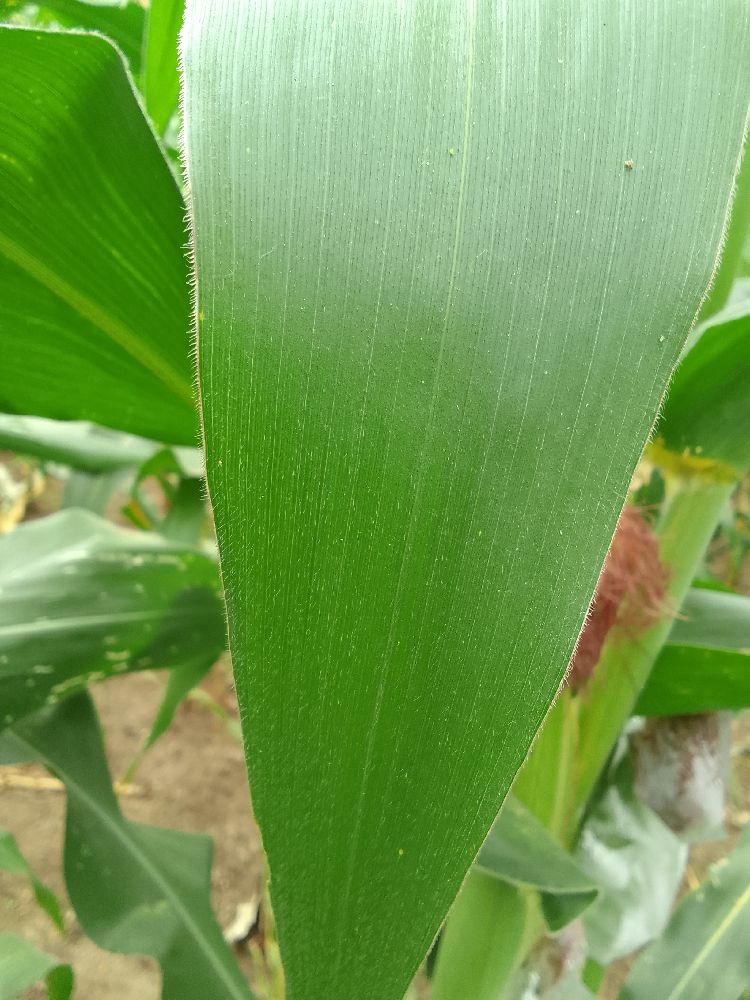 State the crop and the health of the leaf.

maize, healthy
